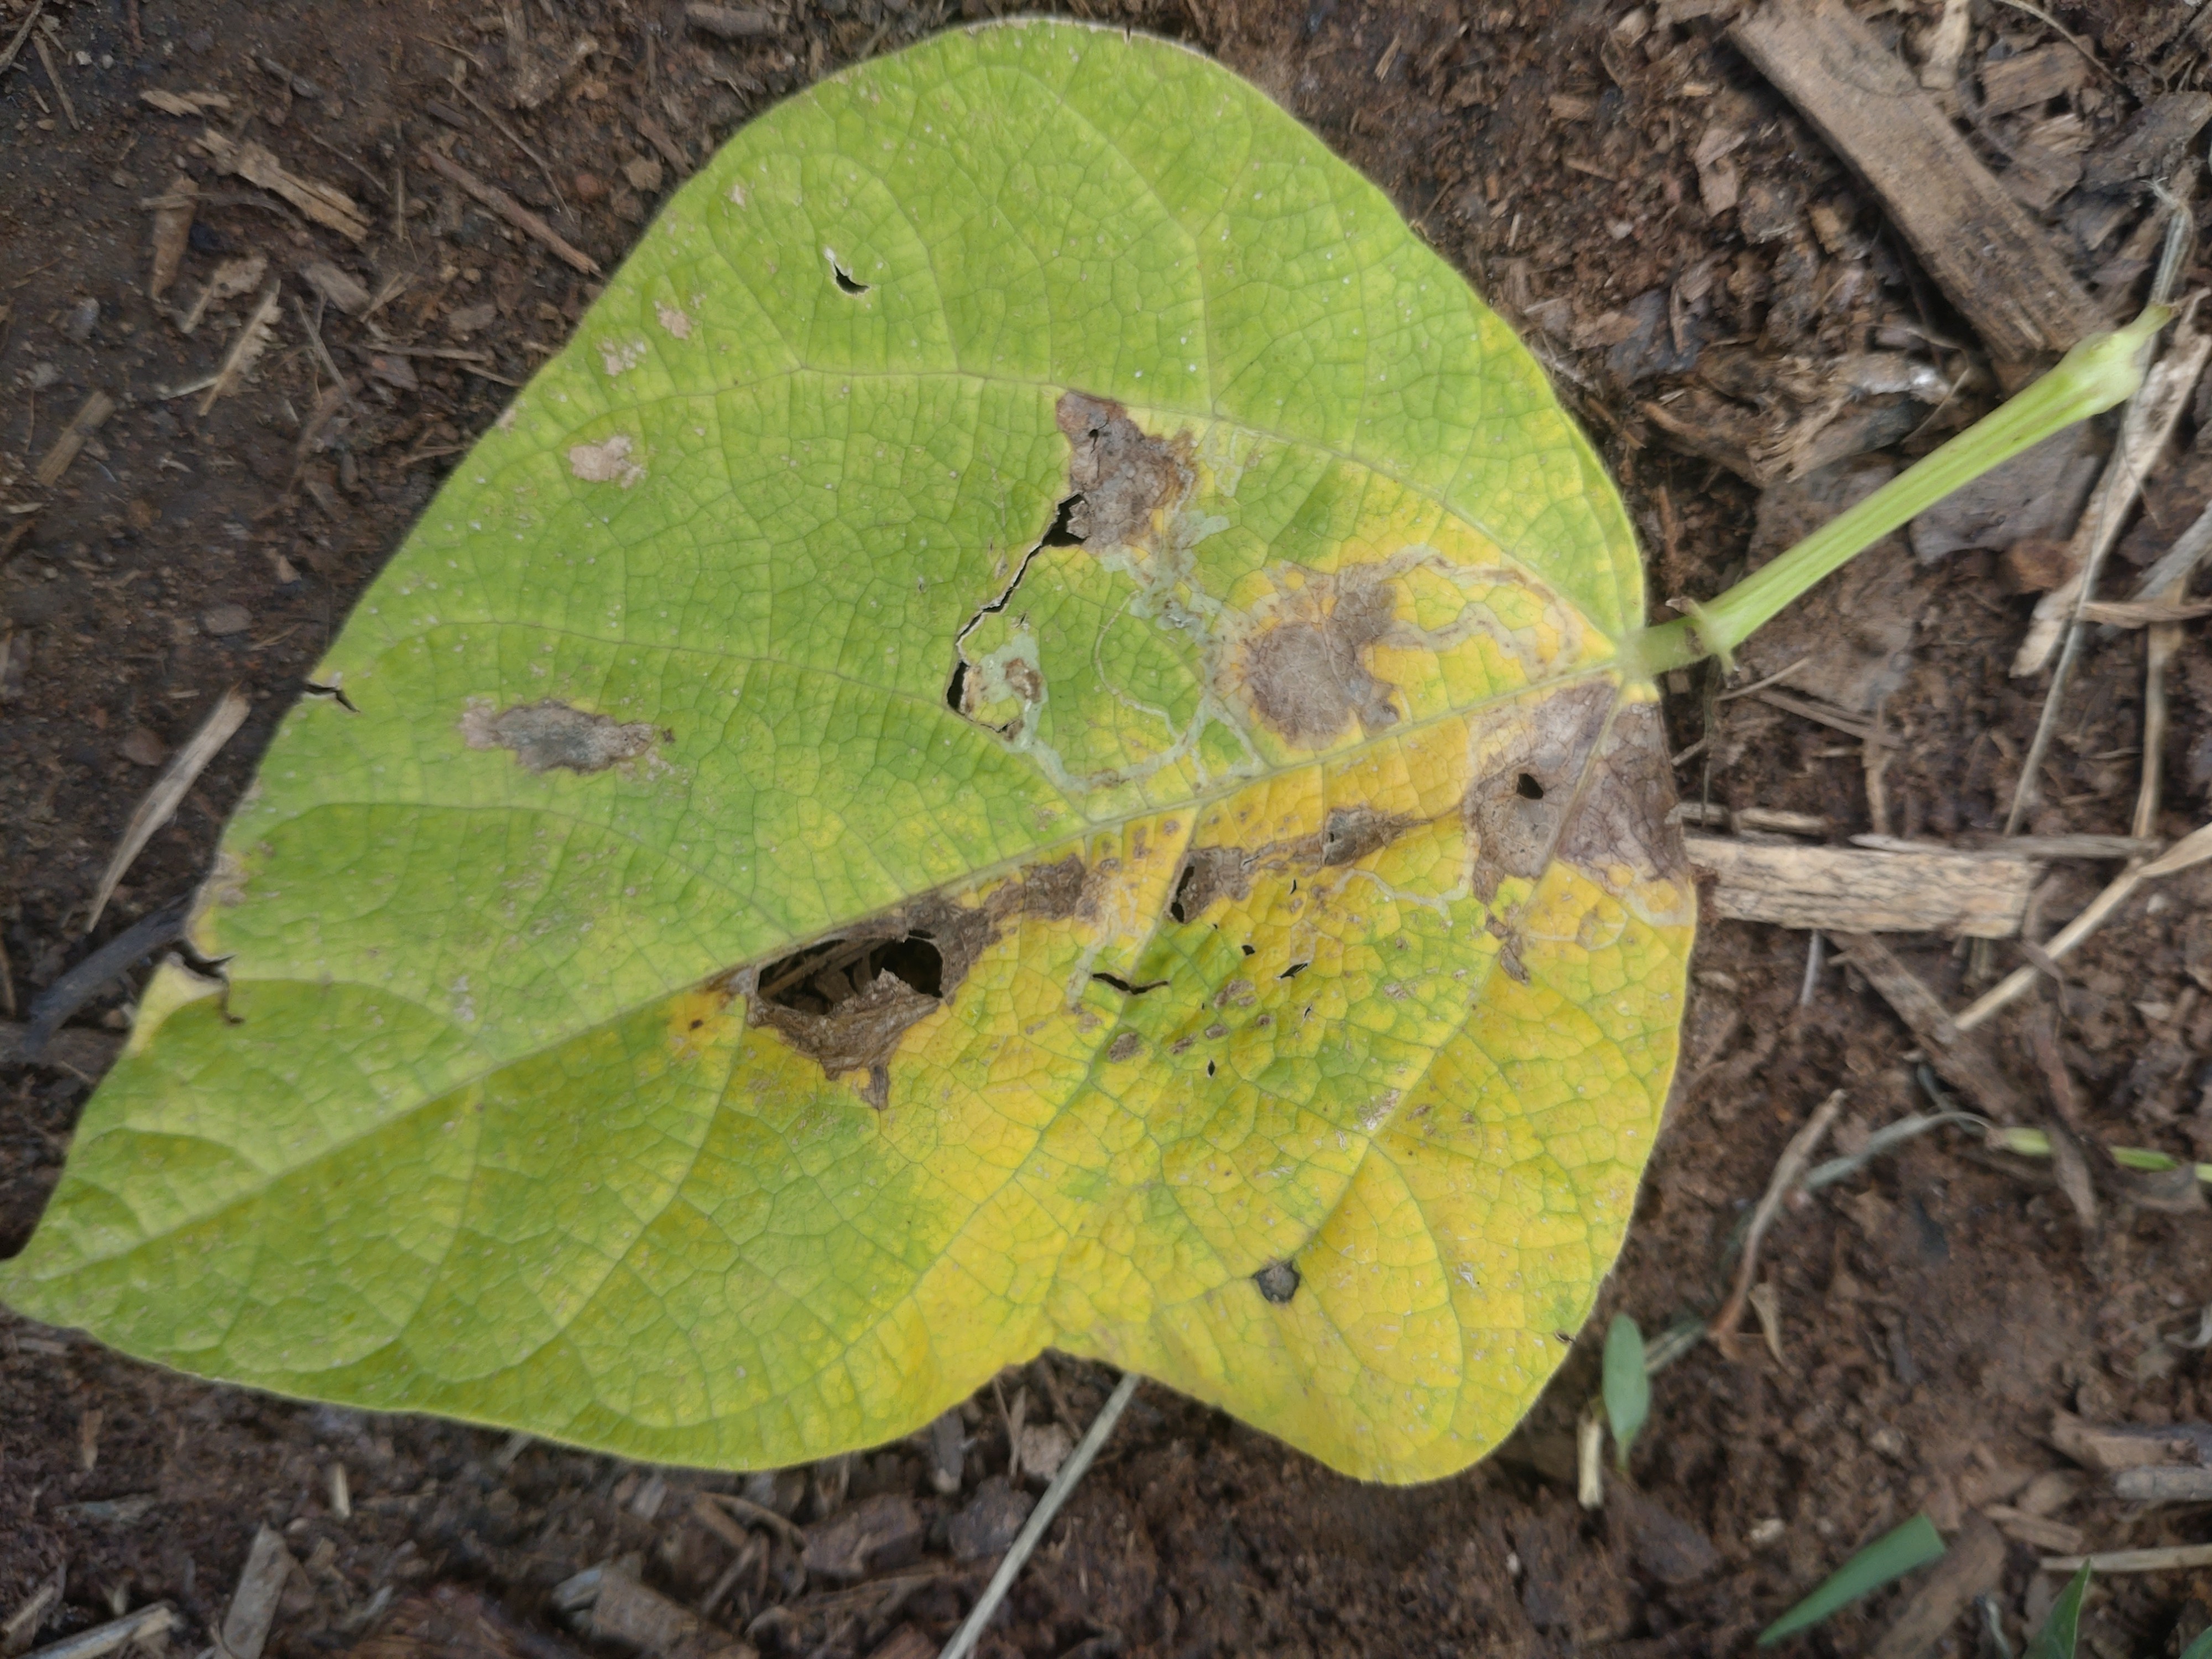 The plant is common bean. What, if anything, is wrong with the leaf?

anthracnose
